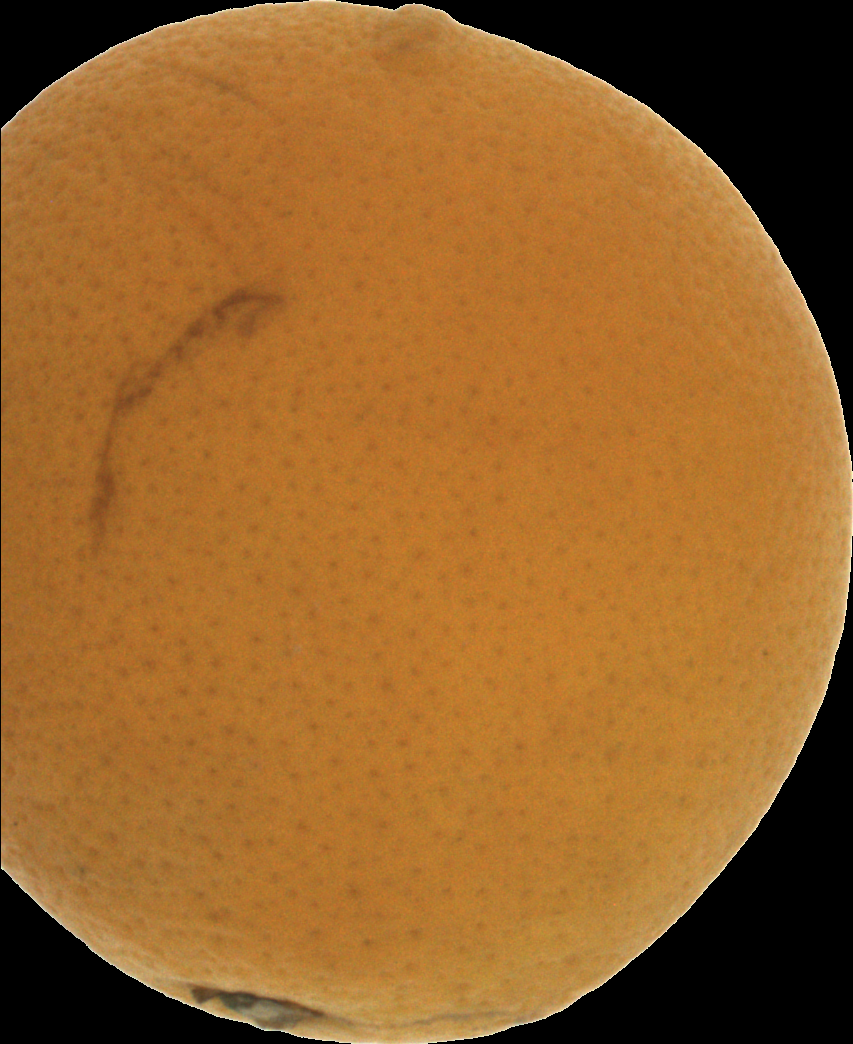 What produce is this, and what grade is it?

orange, bad
